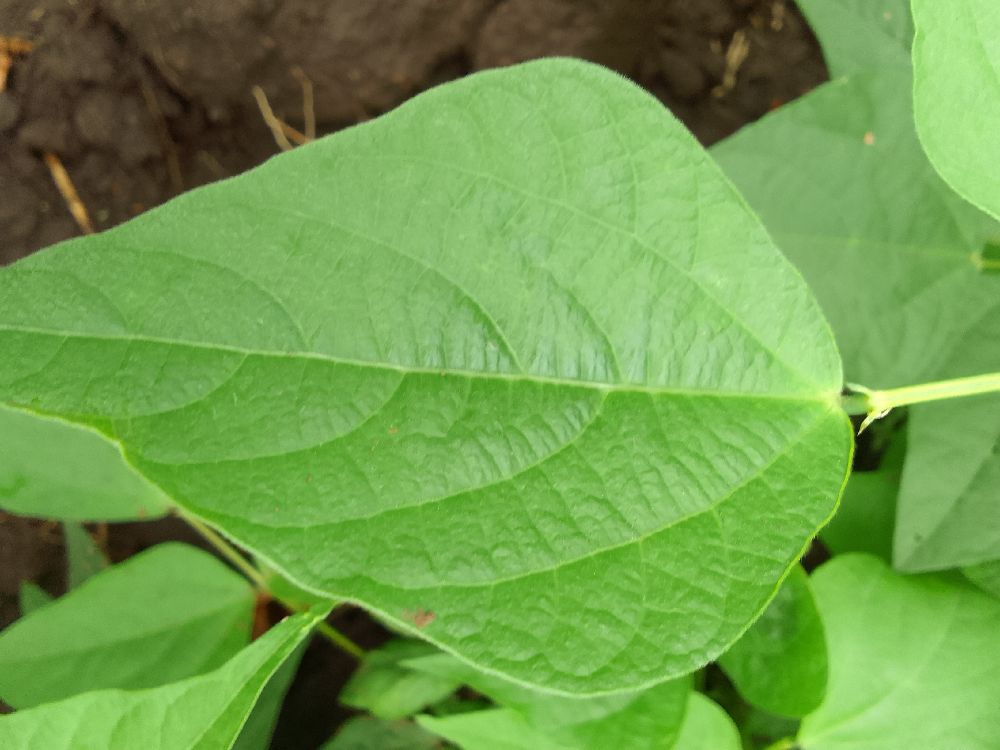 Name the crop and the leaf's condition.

common bean, healthy
